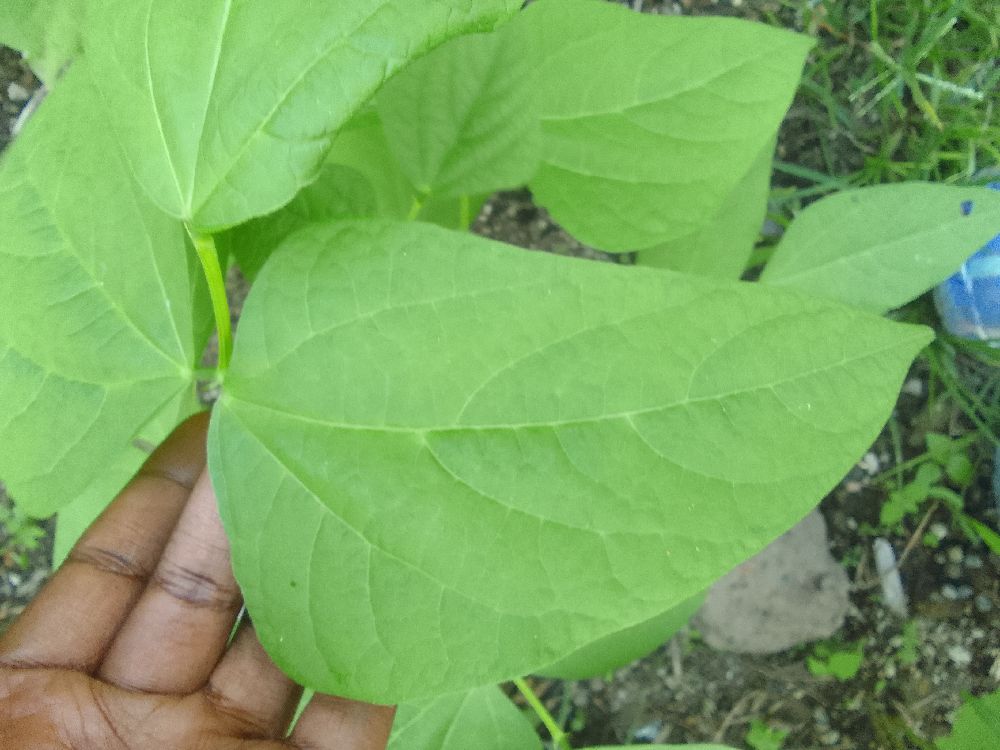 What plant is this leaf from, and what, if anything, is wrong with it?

common bean, healthy
